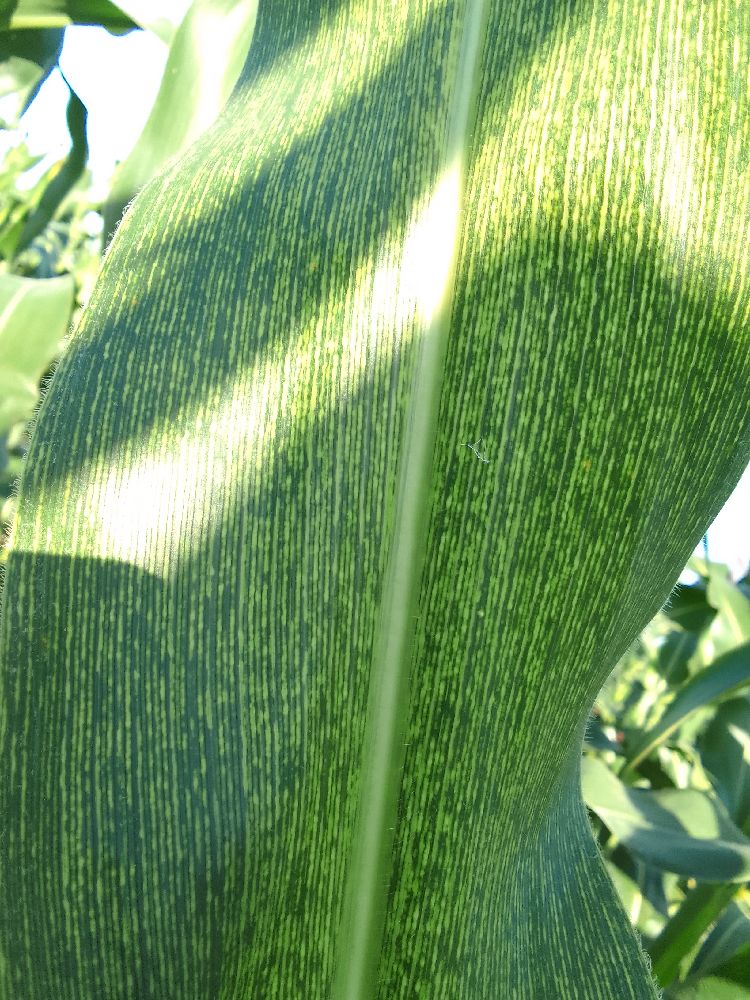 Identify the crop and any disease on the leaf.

maize, maize streak virus
